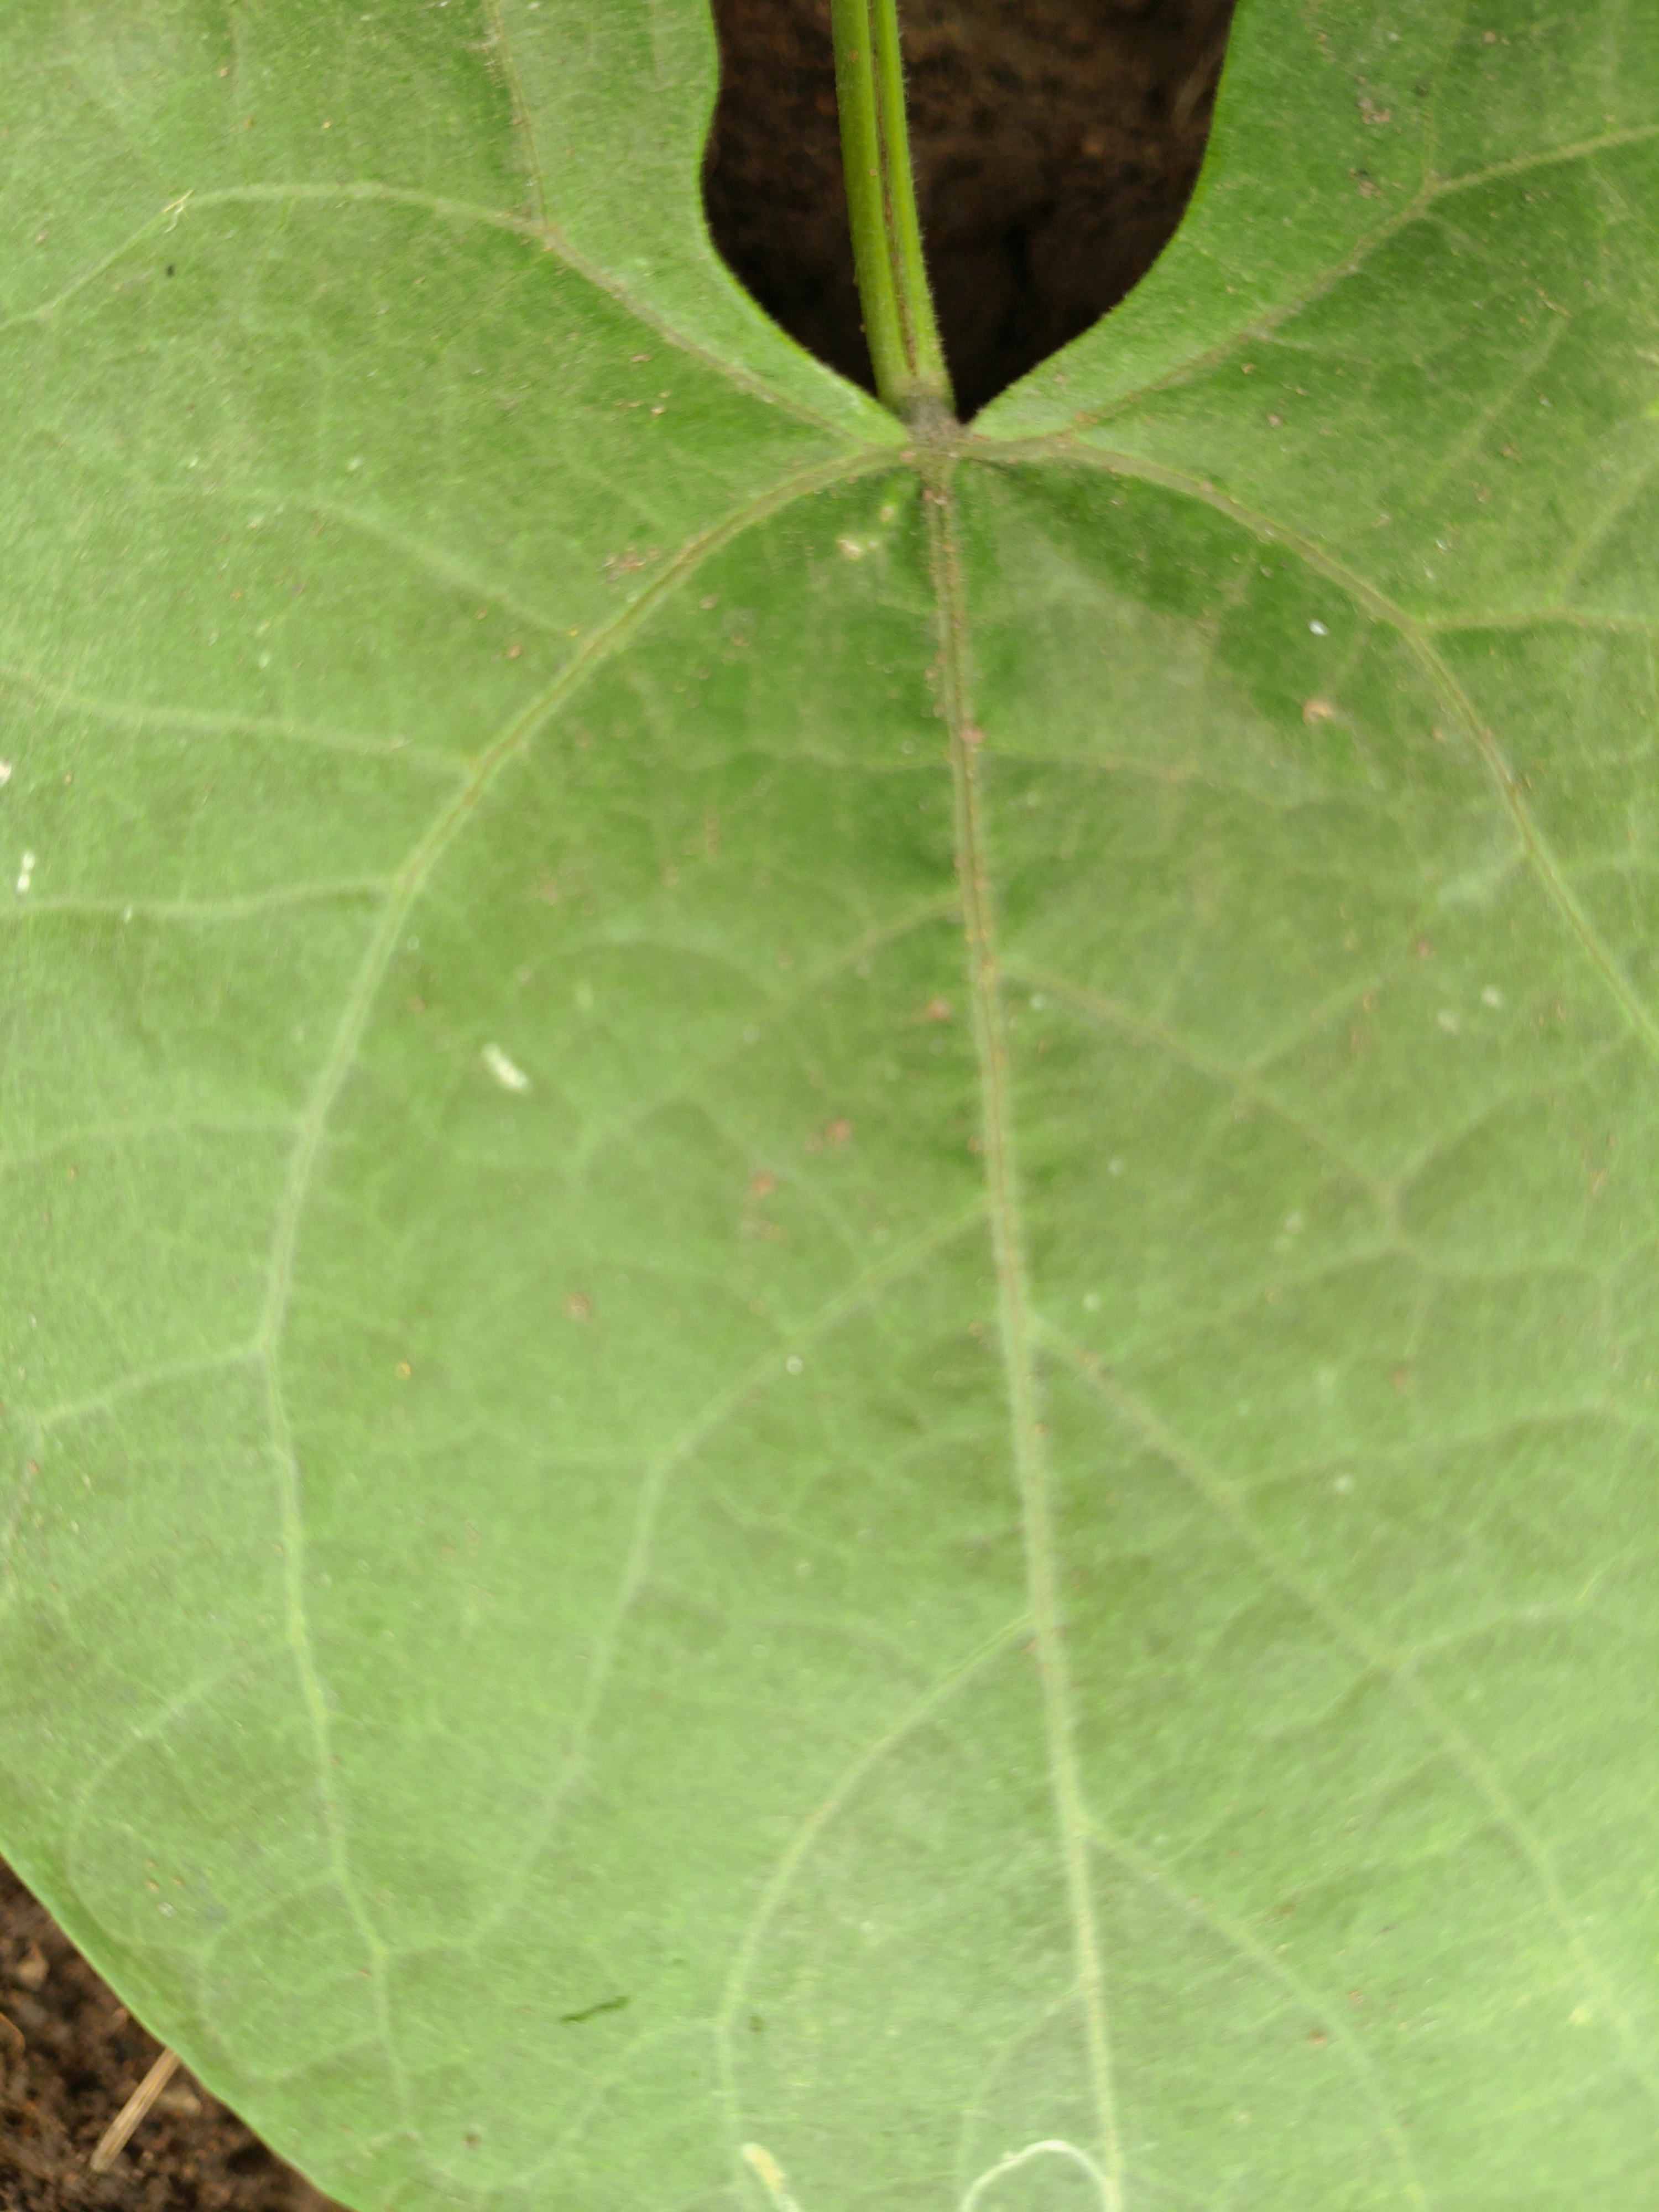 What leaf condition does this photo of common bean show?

healthy
